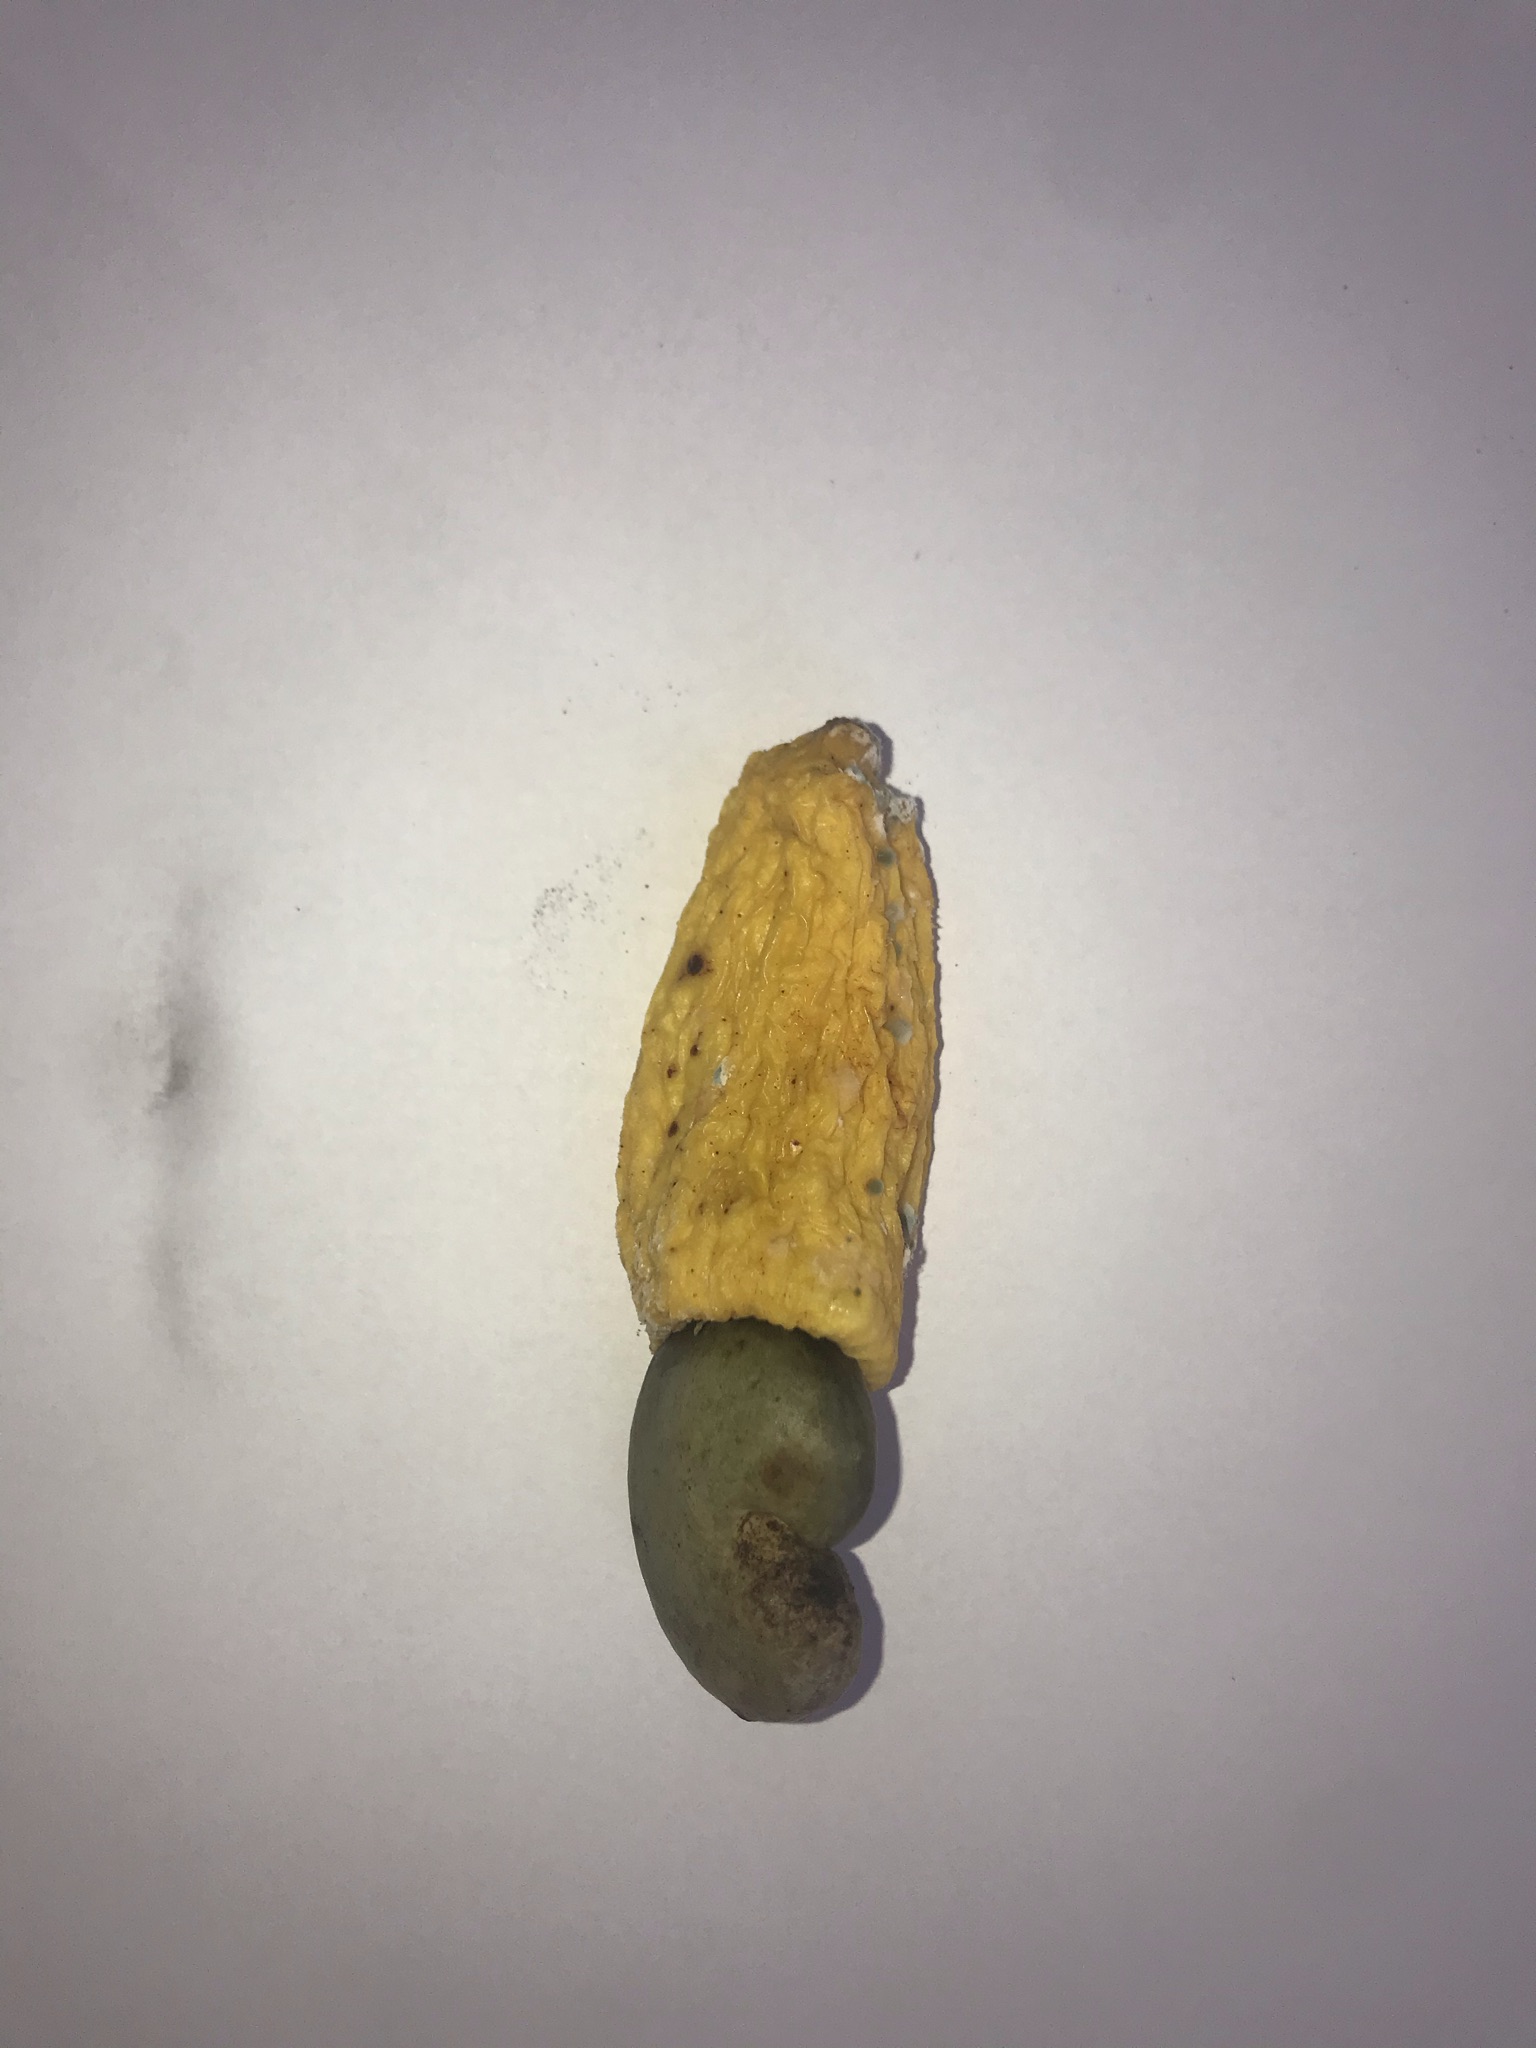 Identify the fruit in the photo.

caju amarelo
